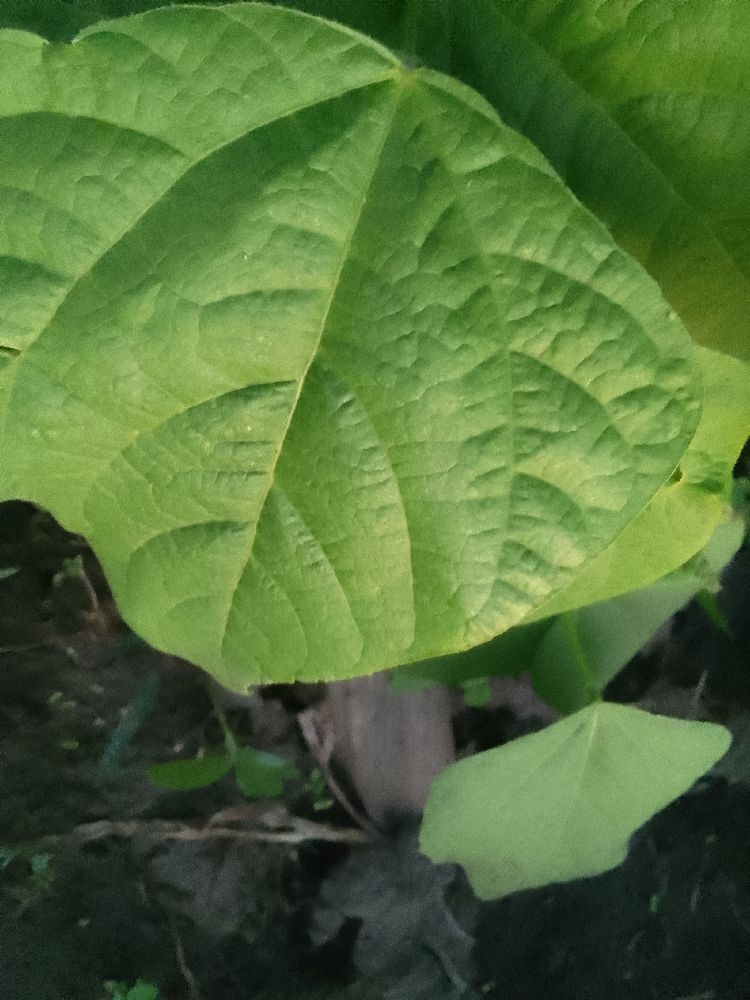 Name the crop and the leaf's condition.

common bean, healthy
